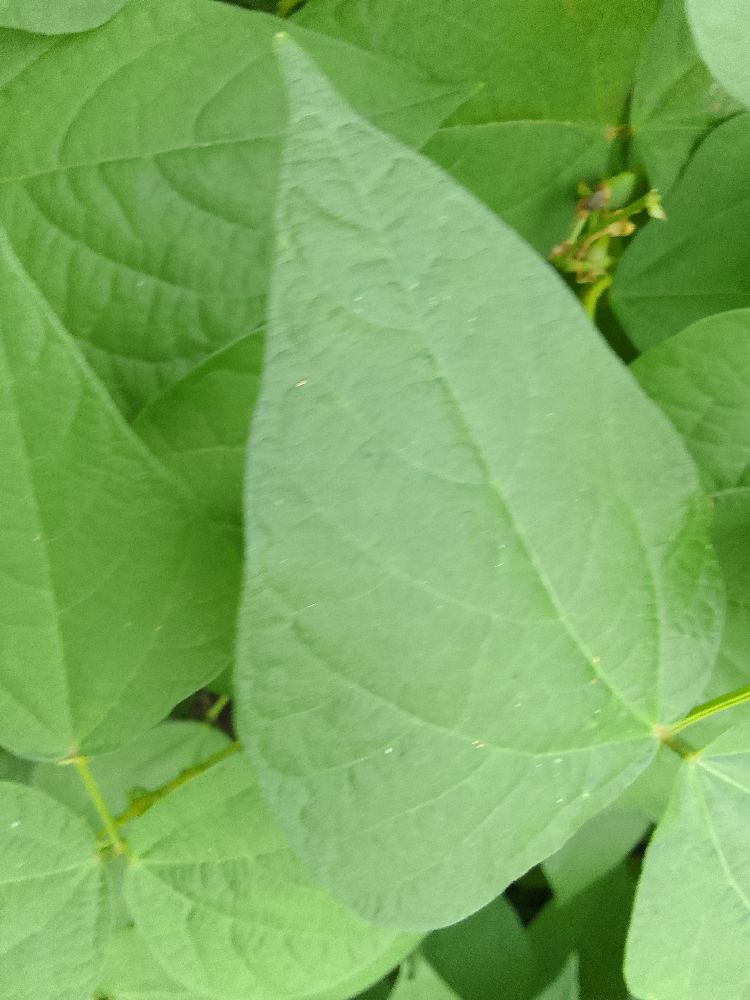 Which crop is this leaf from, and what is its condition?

common bean, healthy
